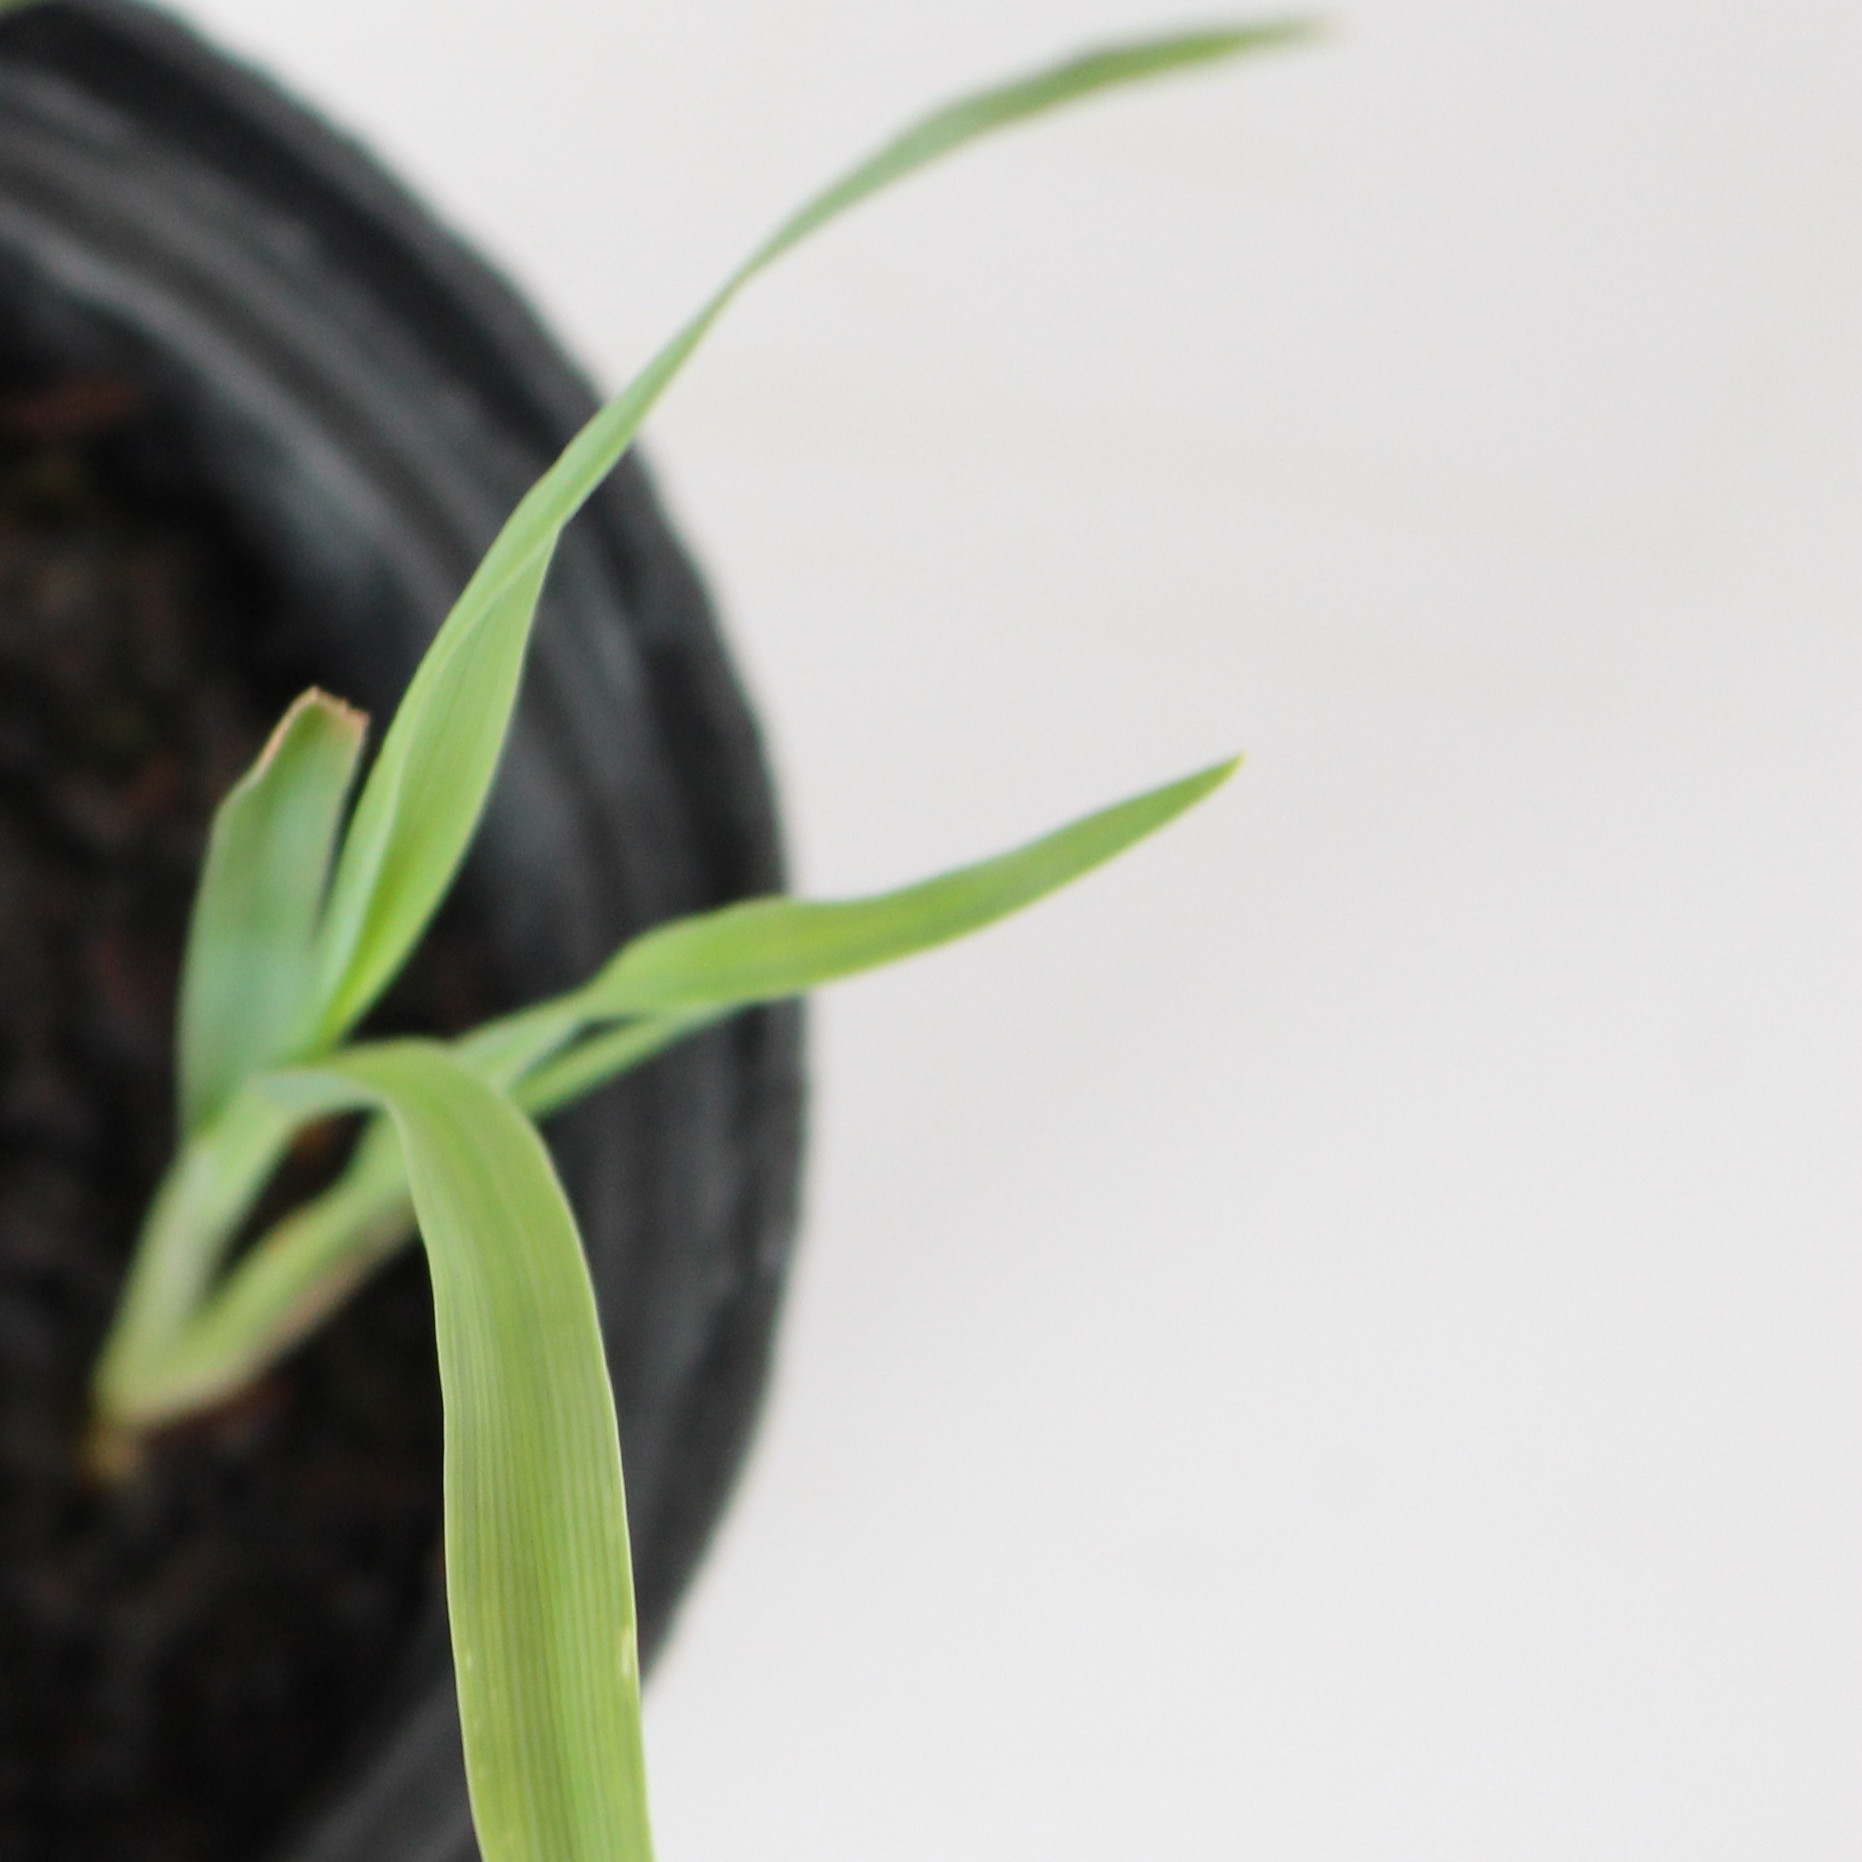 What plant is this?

Avena sterilis
